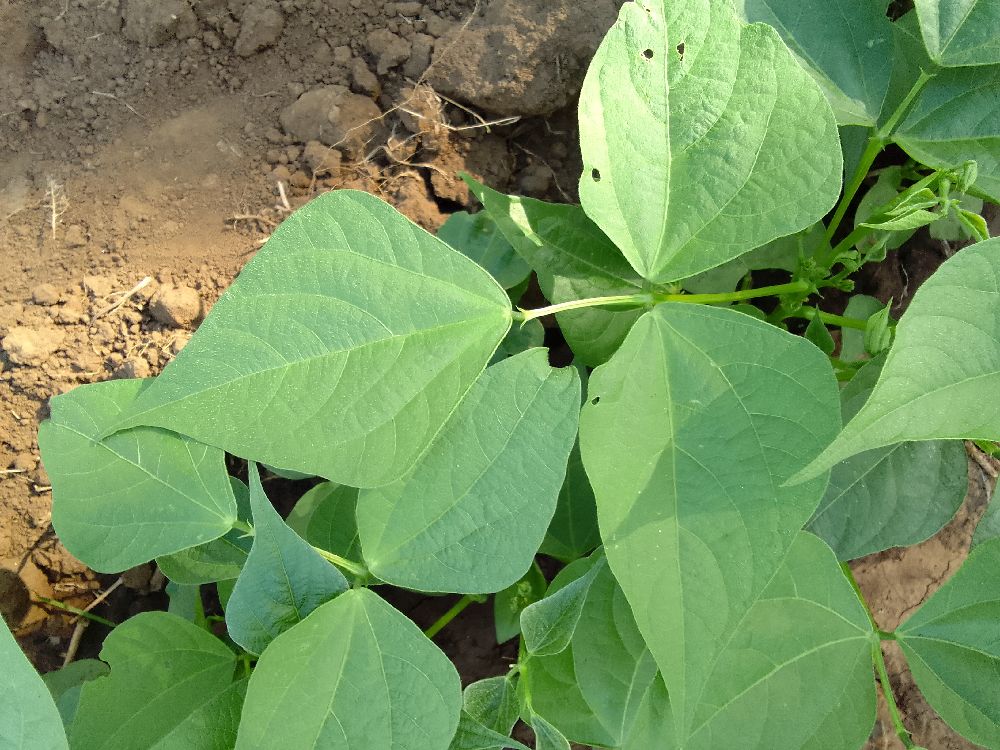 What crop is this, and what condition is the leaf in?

common bean, healthy
